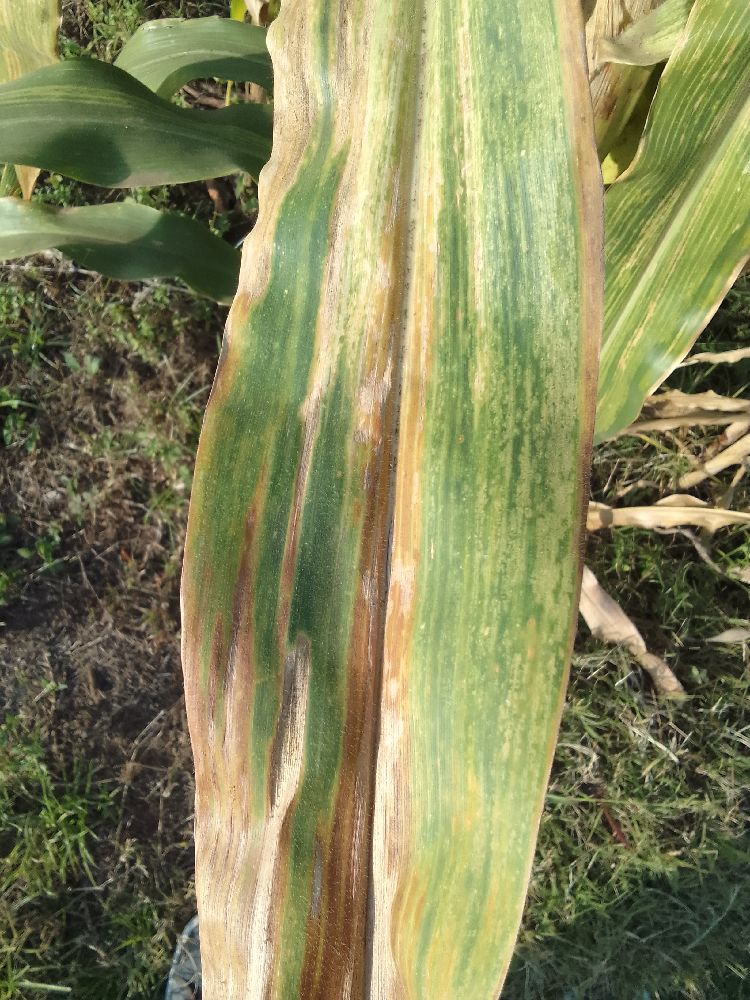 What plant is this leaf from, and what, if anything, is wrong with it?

maize, maize lethal necrosis
